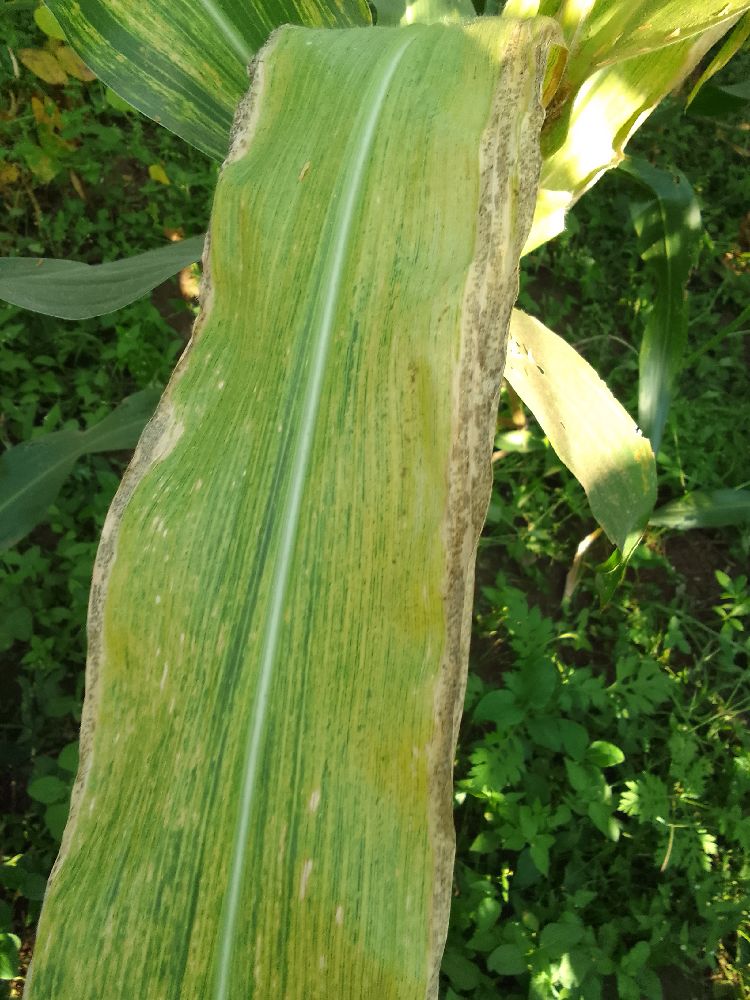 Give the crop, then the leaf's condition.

maize, maize lethal necrosis
